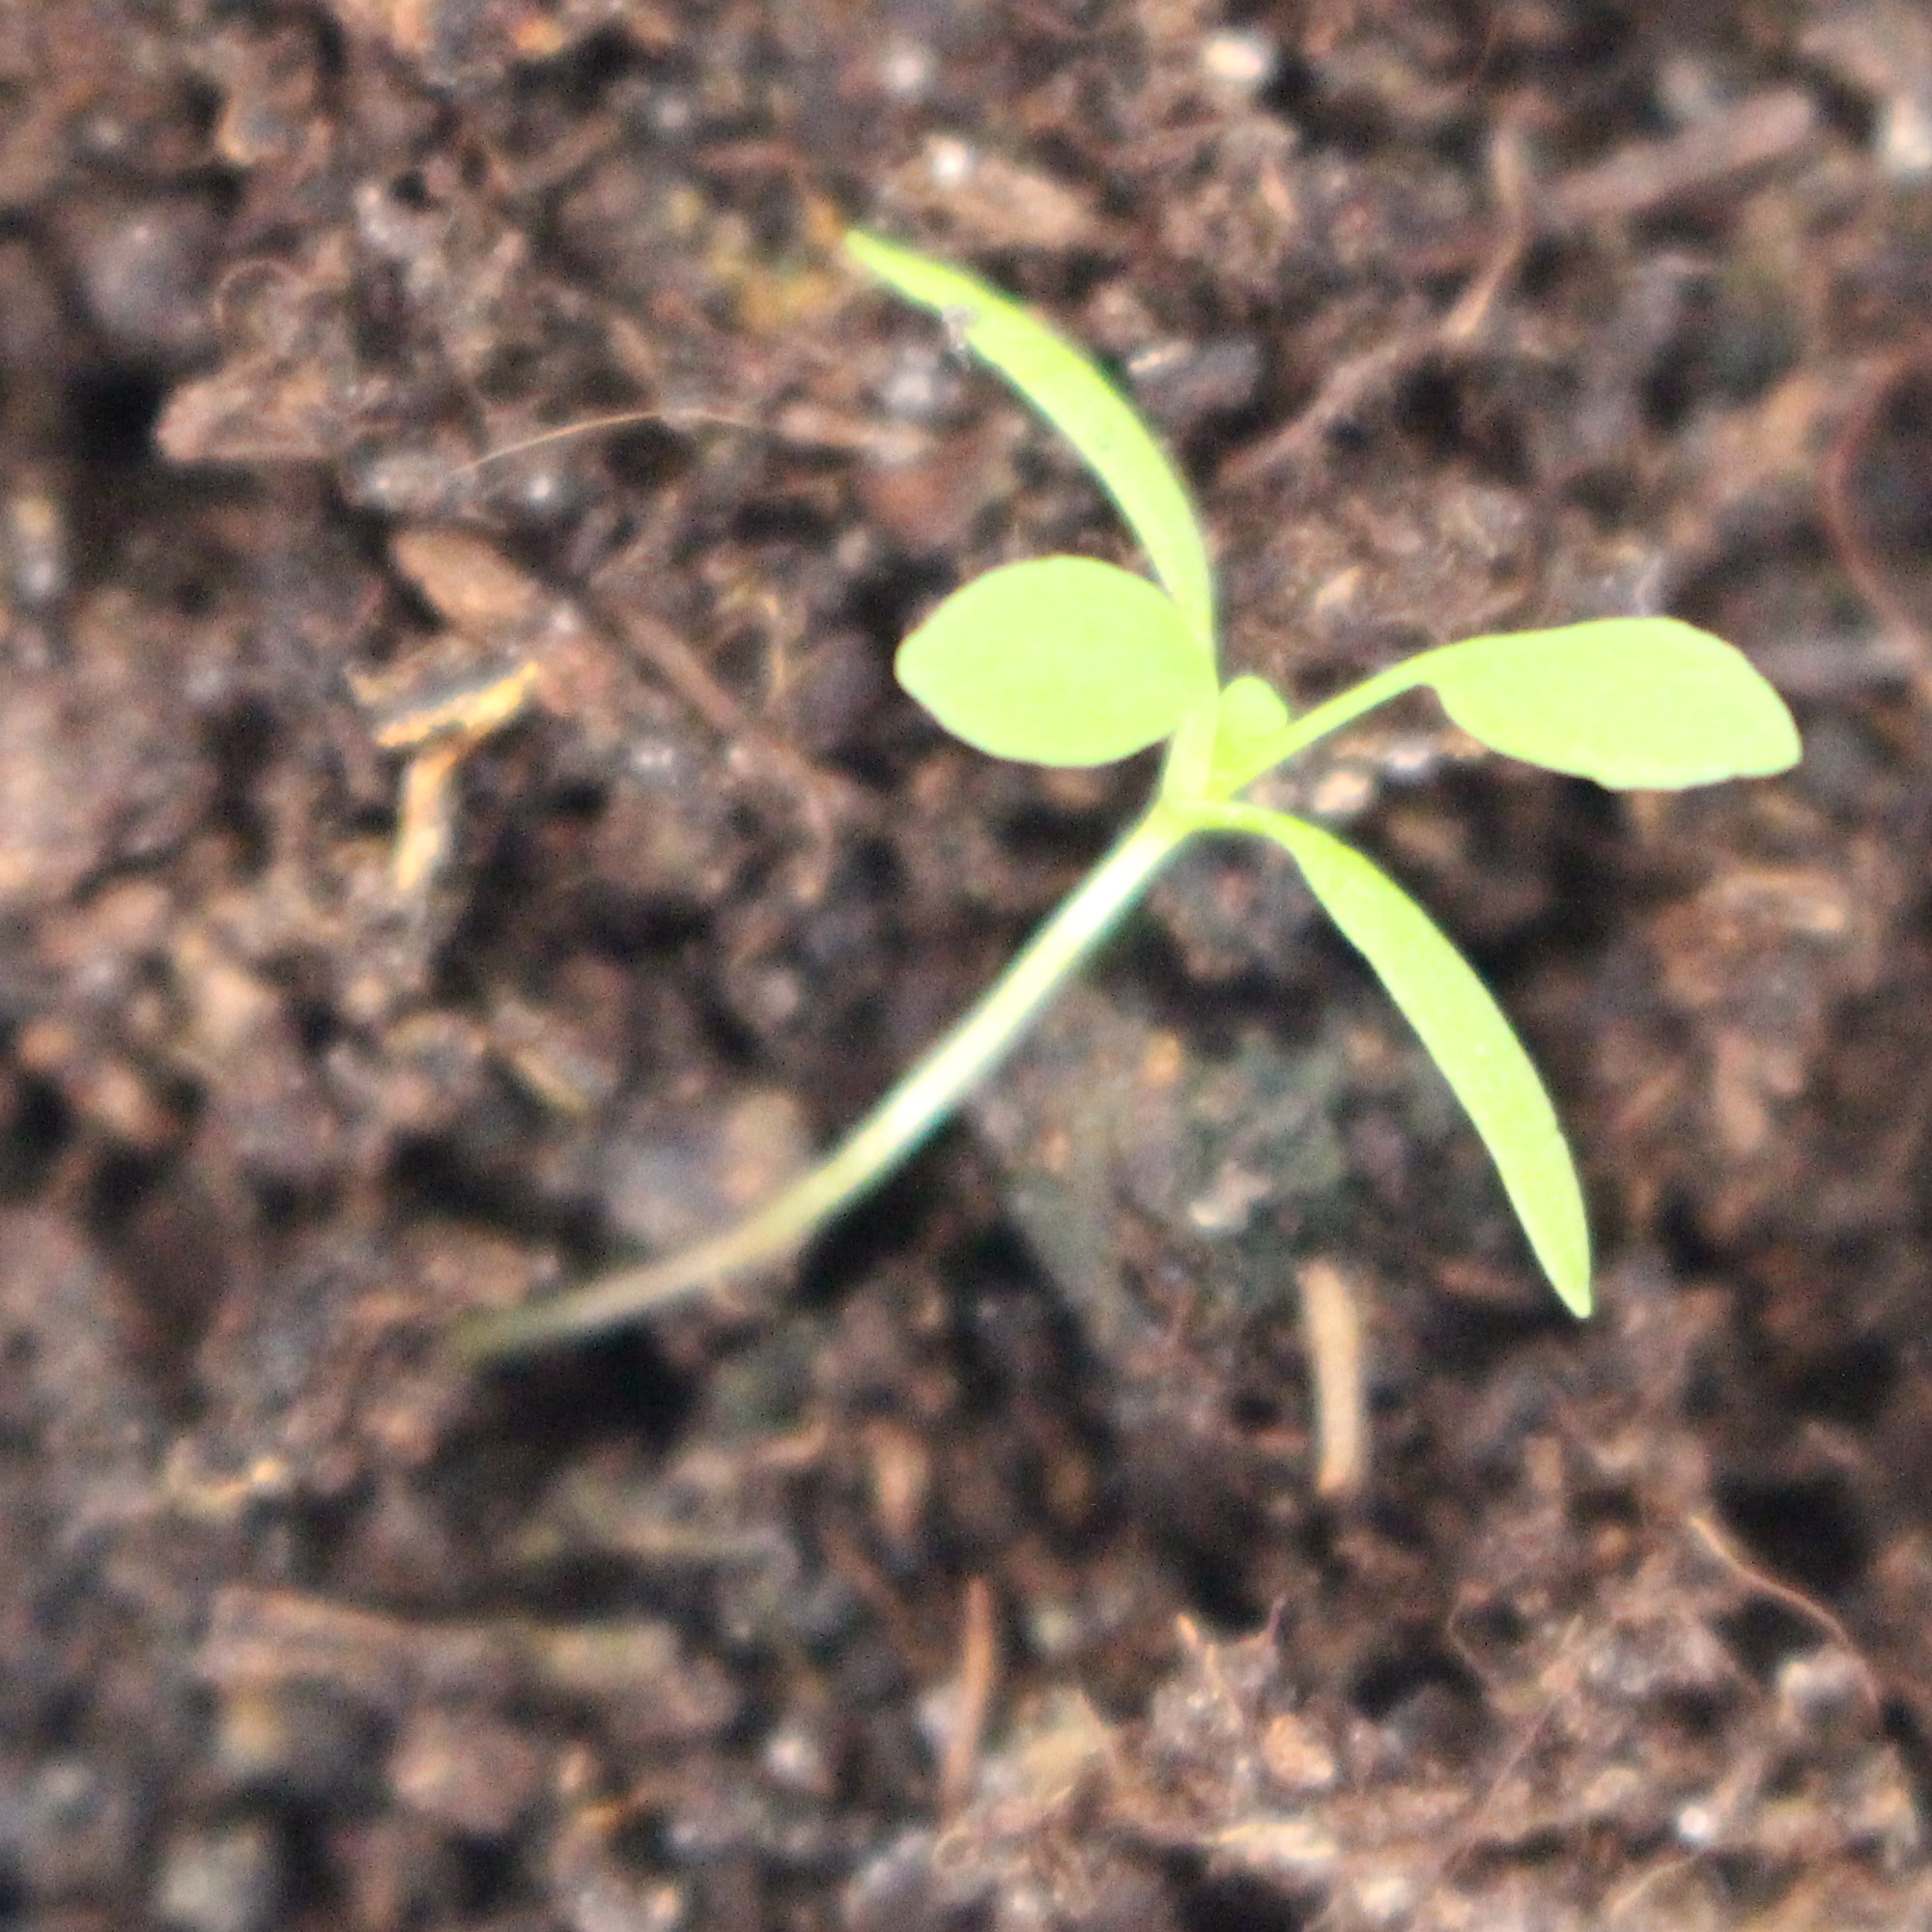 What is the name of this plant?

Papaver rhoeas
